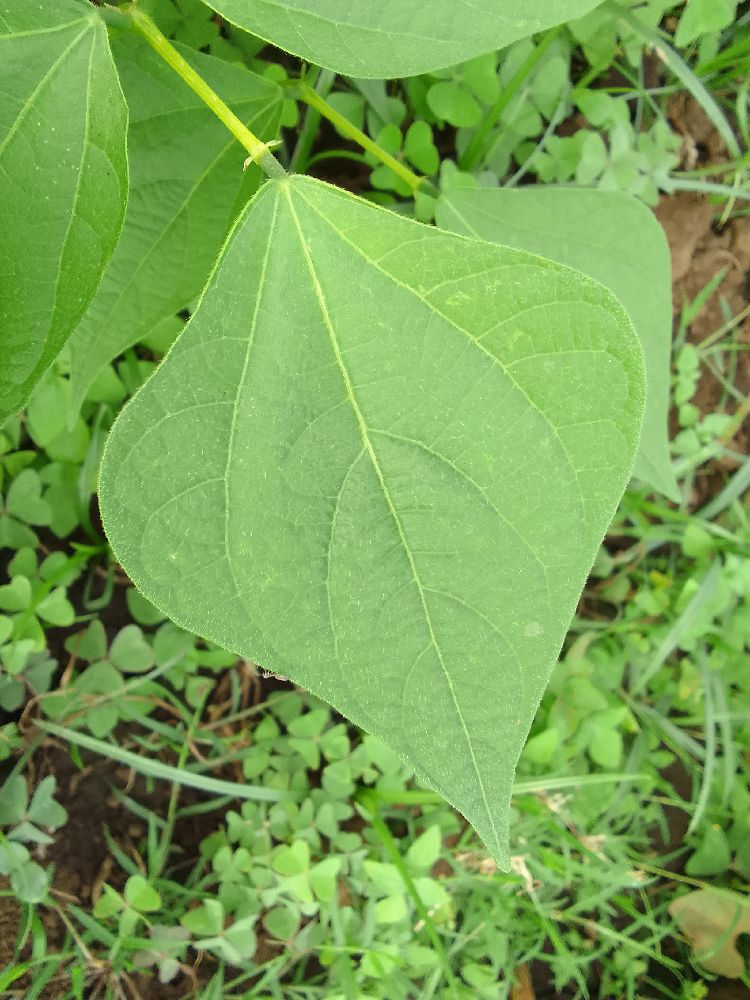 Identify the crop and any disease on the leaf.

common bean, healthy
